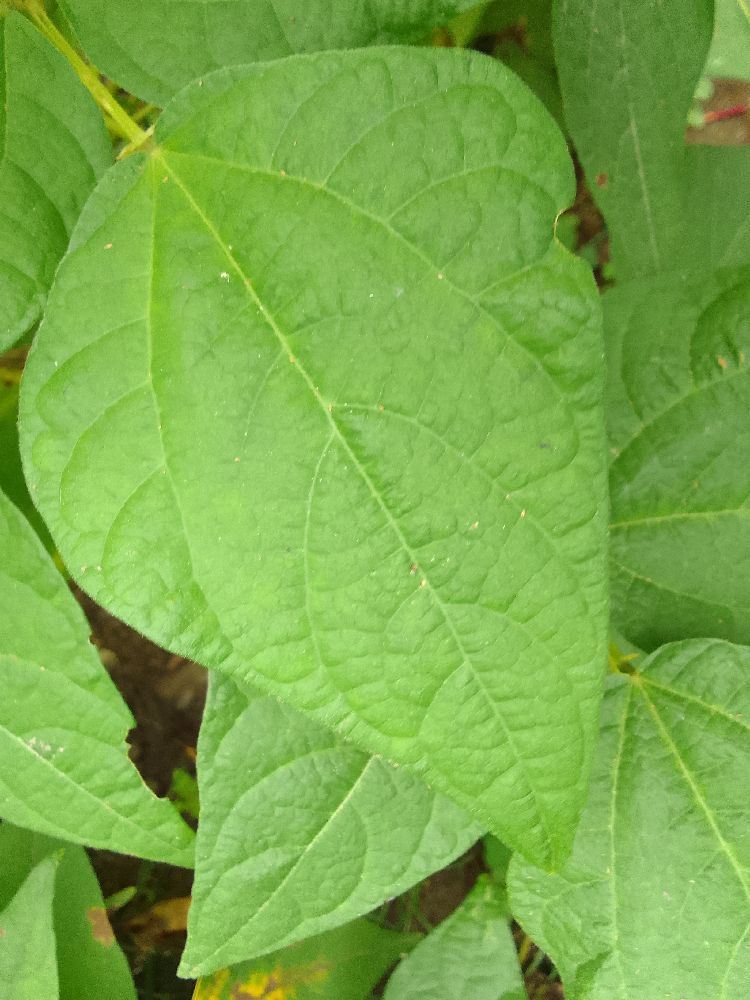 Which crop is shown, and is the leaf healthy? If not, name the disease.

common bean, healthy
